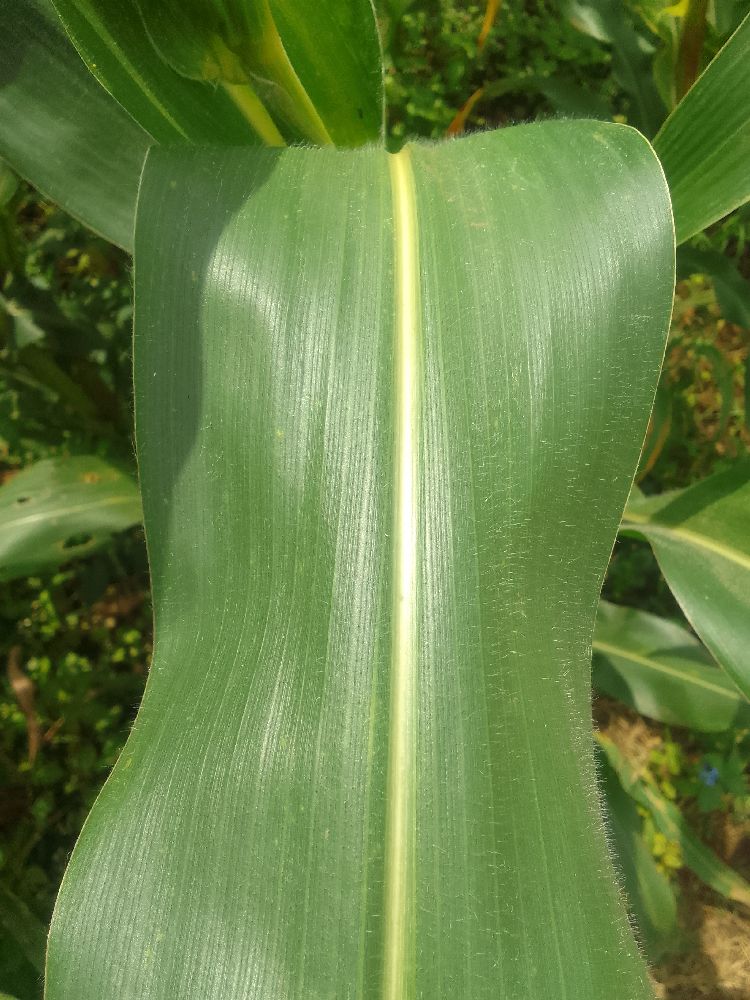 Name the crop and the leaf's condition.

maize, healthy
